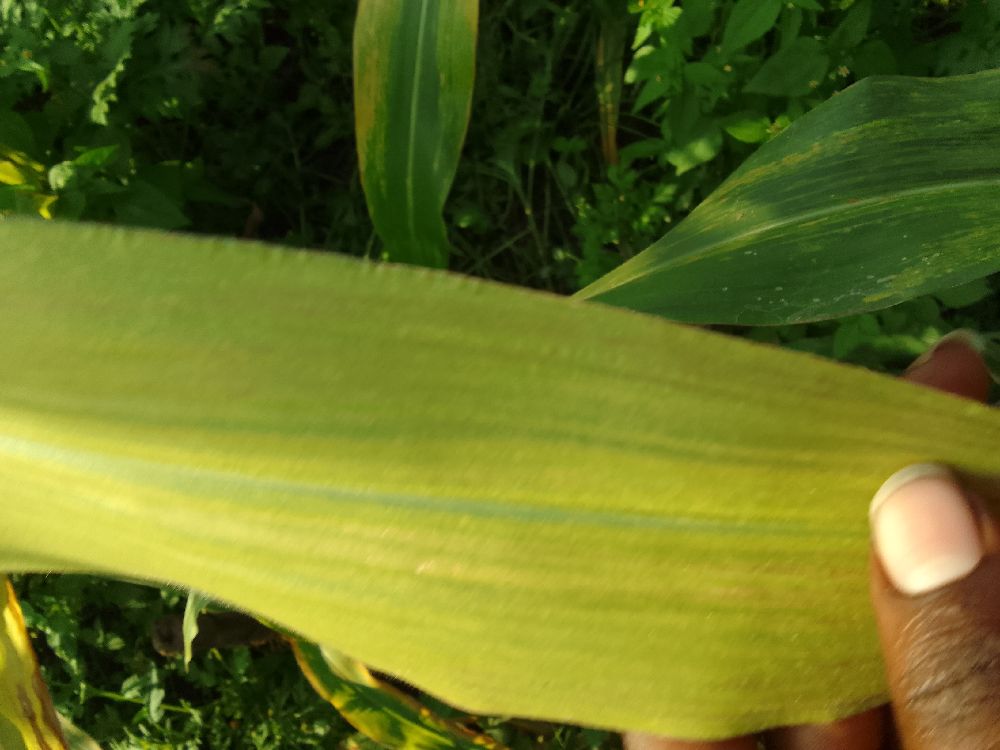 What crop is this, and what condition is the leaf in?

maize, maize lethal necrosis
